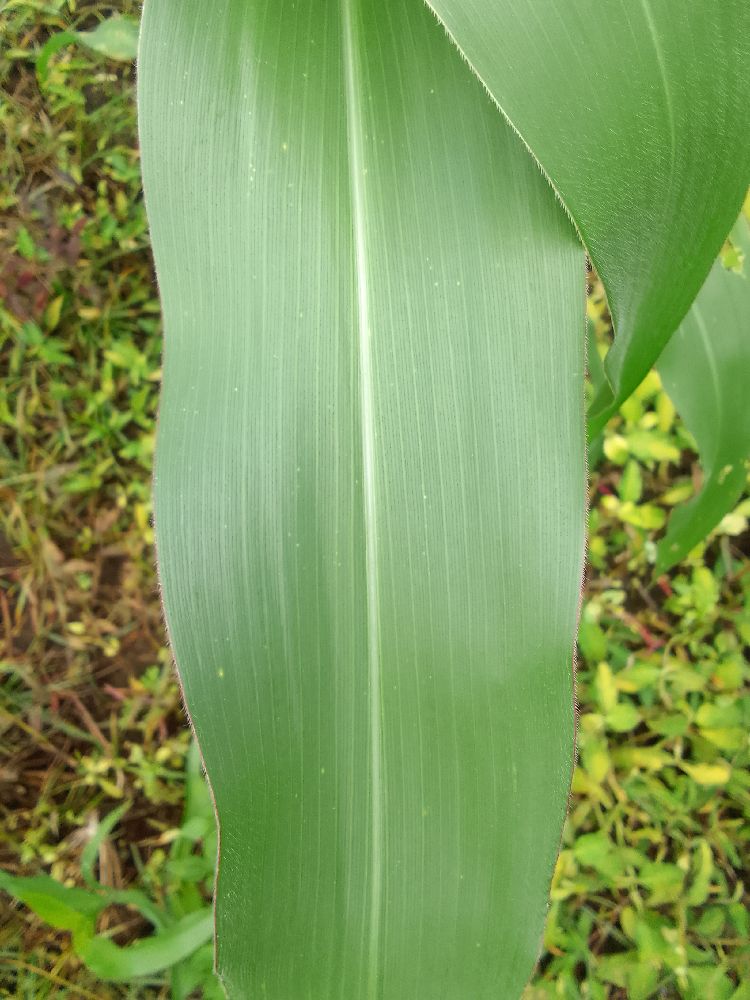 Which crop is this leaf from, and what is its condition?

maize, healthy
